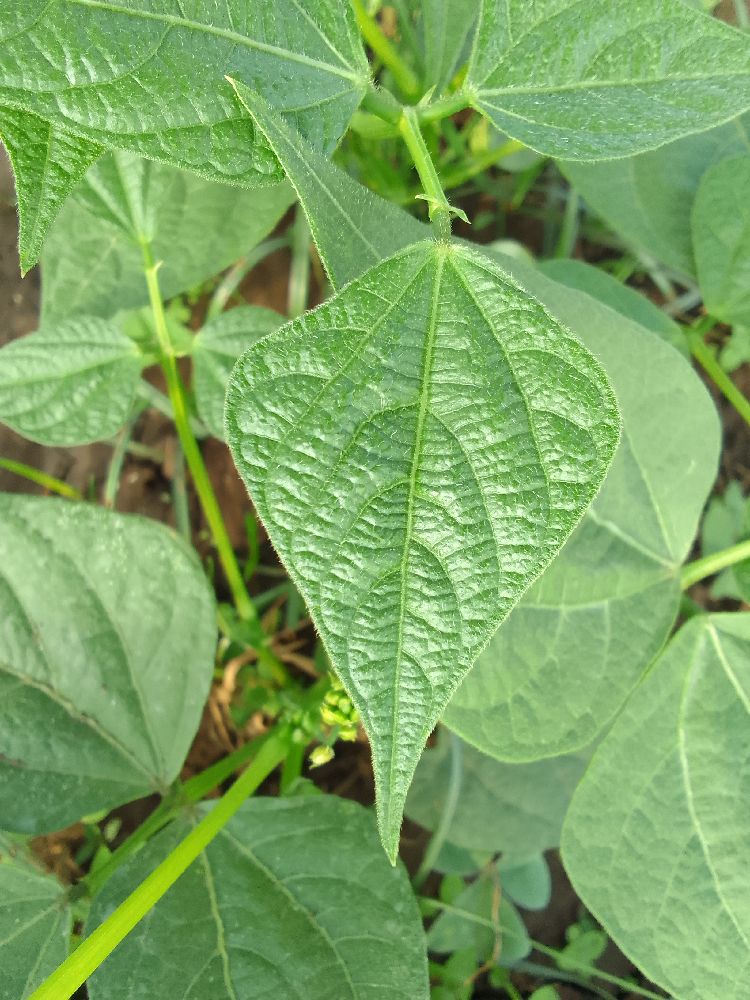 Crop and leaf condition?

common bean, healthy
